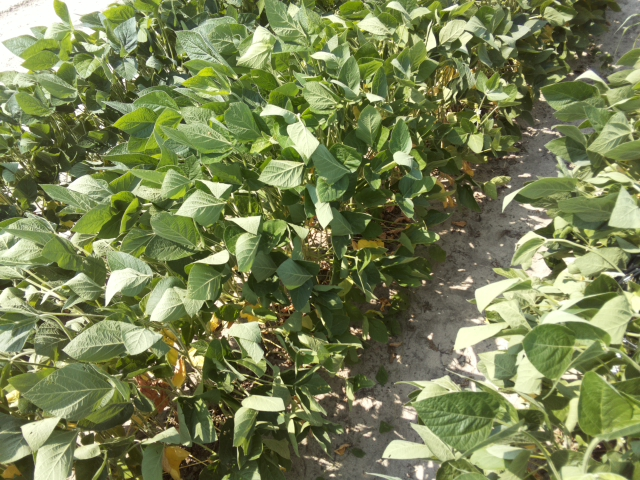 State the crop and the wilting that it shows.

soybean, slight leaflet or petiole turgor loss in upper canopy
